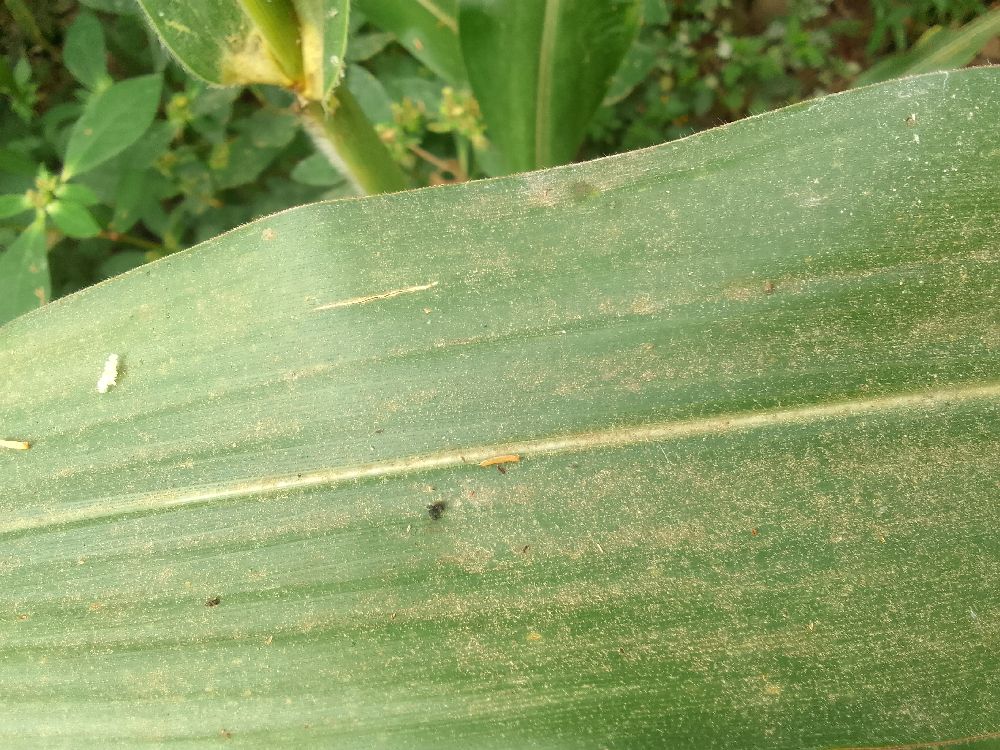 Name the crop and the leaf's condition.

maize, healthy
